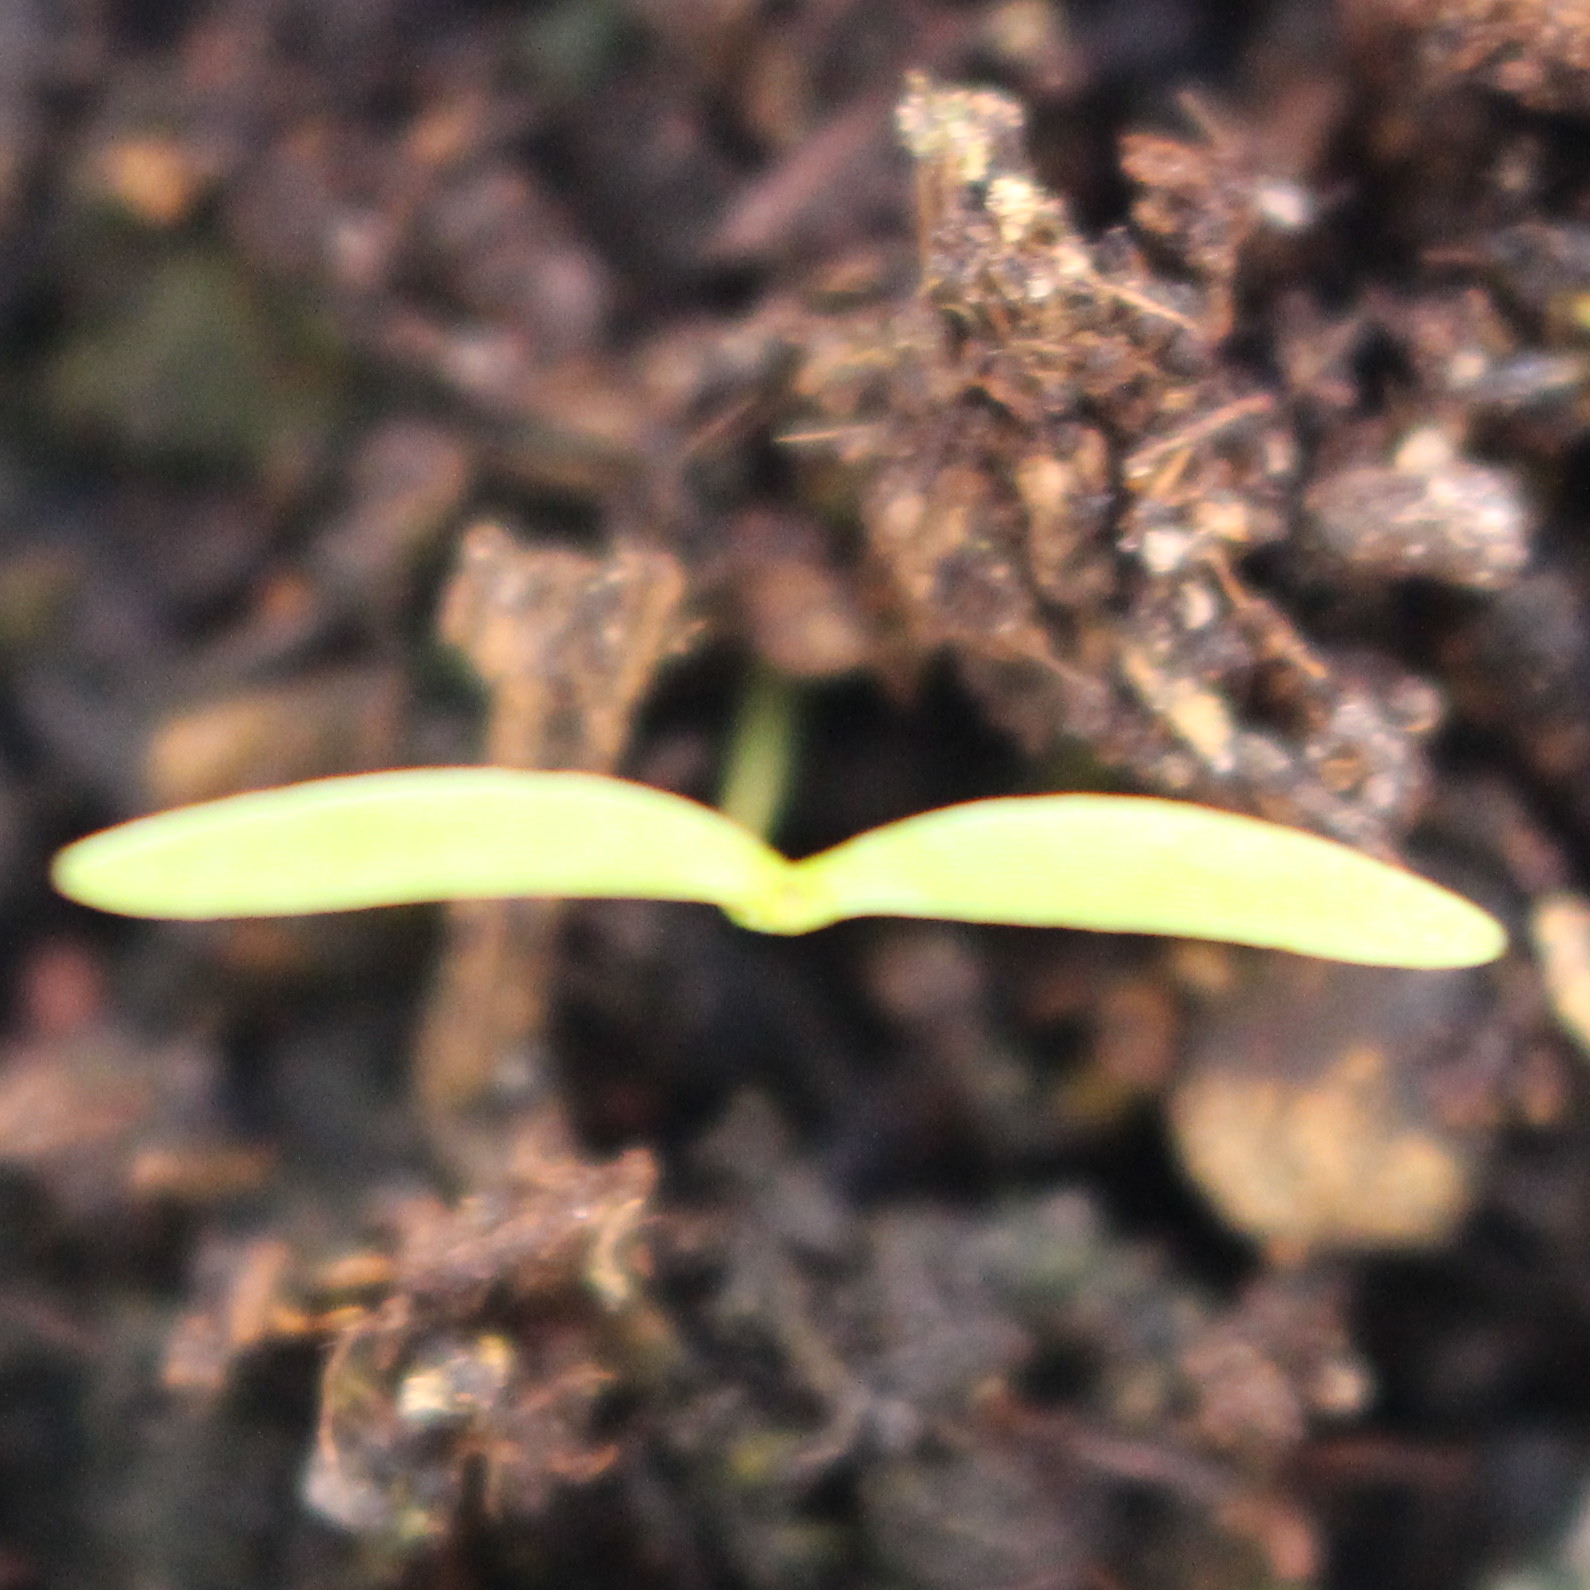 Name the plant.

Papaver rhoeas
